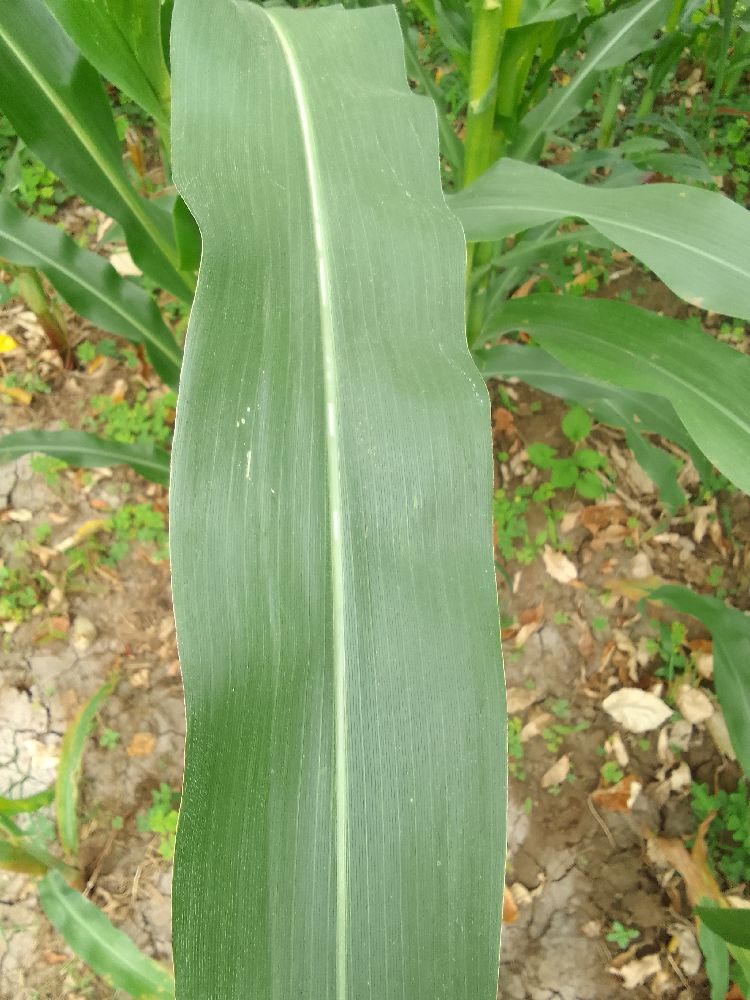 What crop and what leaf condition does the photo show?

maize, healthy
